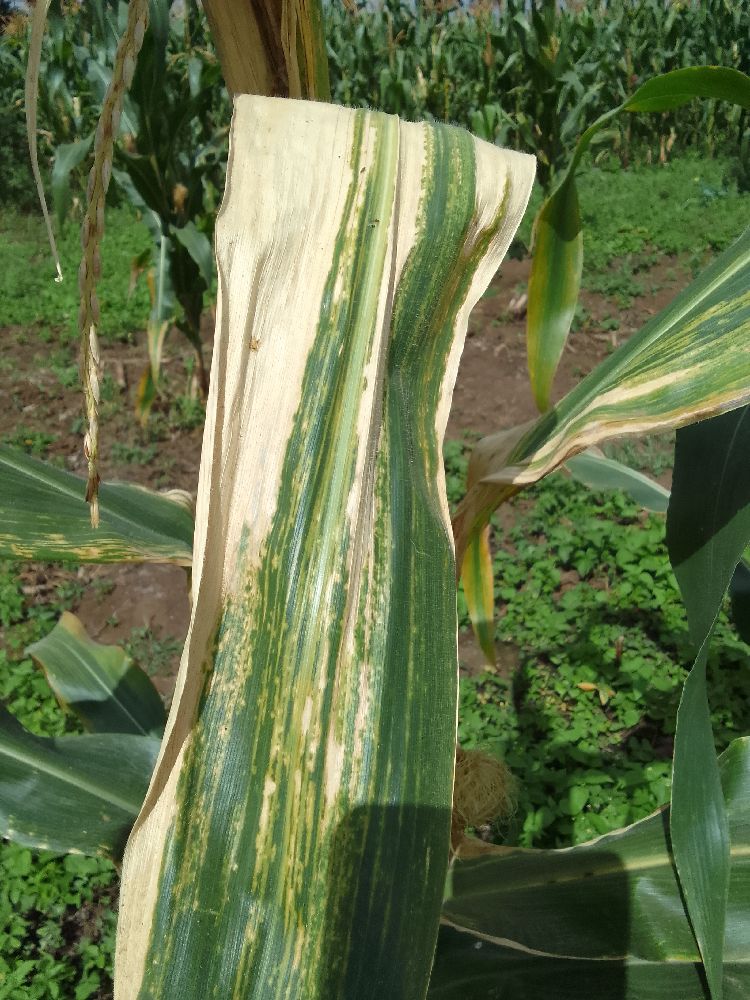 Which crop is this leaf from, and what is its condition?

maize, maize lethal necrosis
